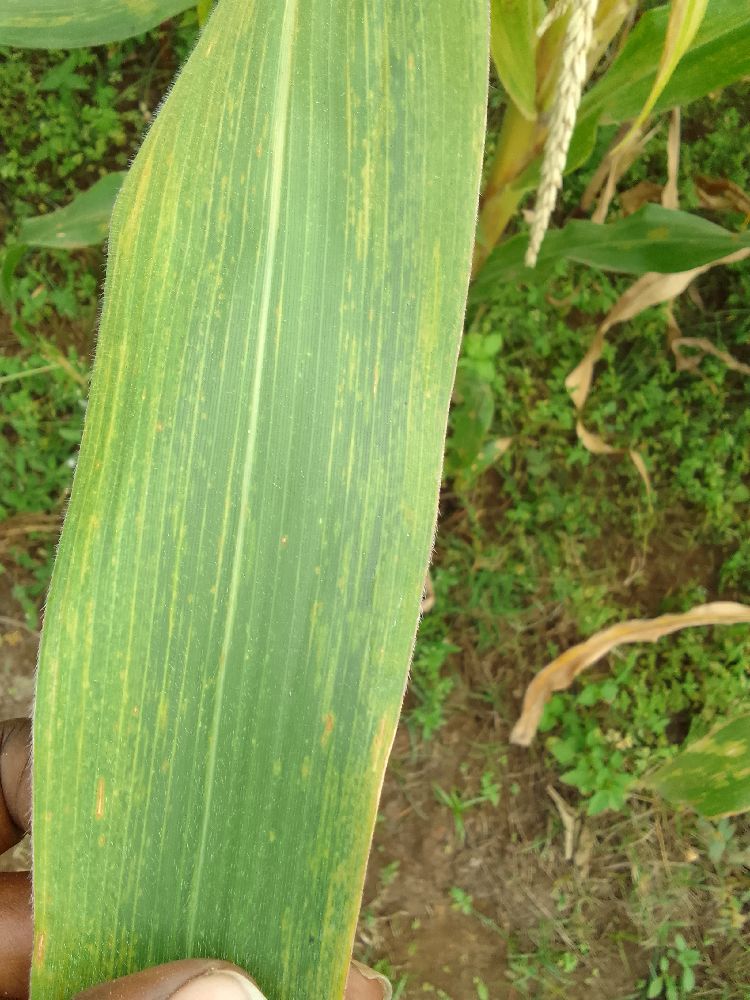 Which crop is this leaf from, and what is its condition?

maize, maize lethal necrosis
